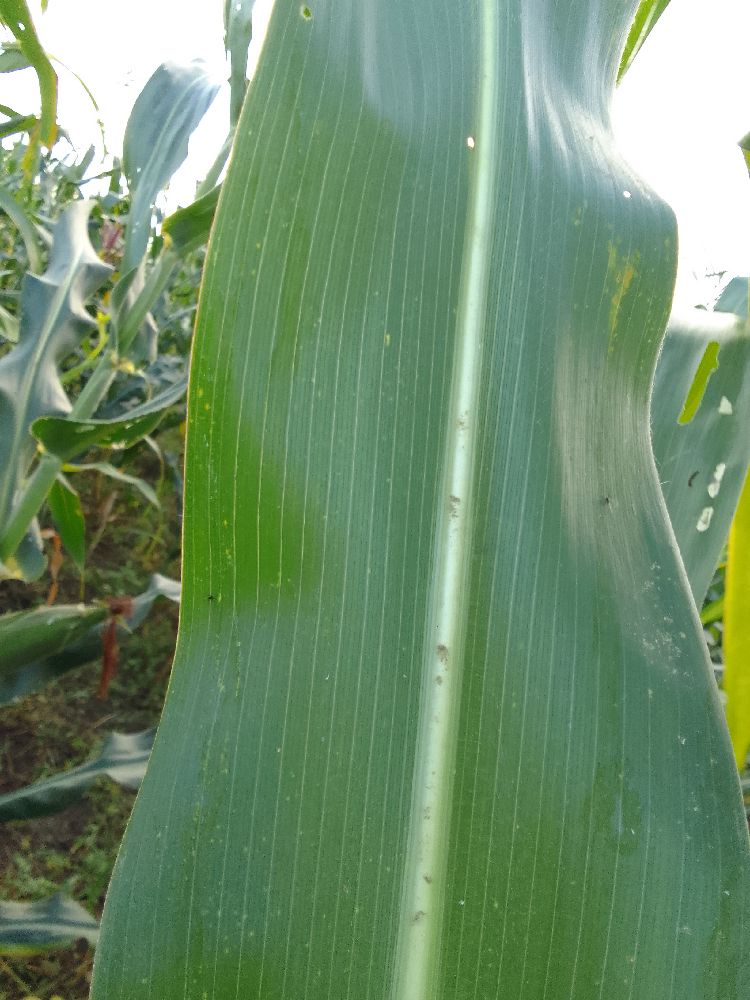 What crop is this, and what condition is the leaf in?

maize, healthy
